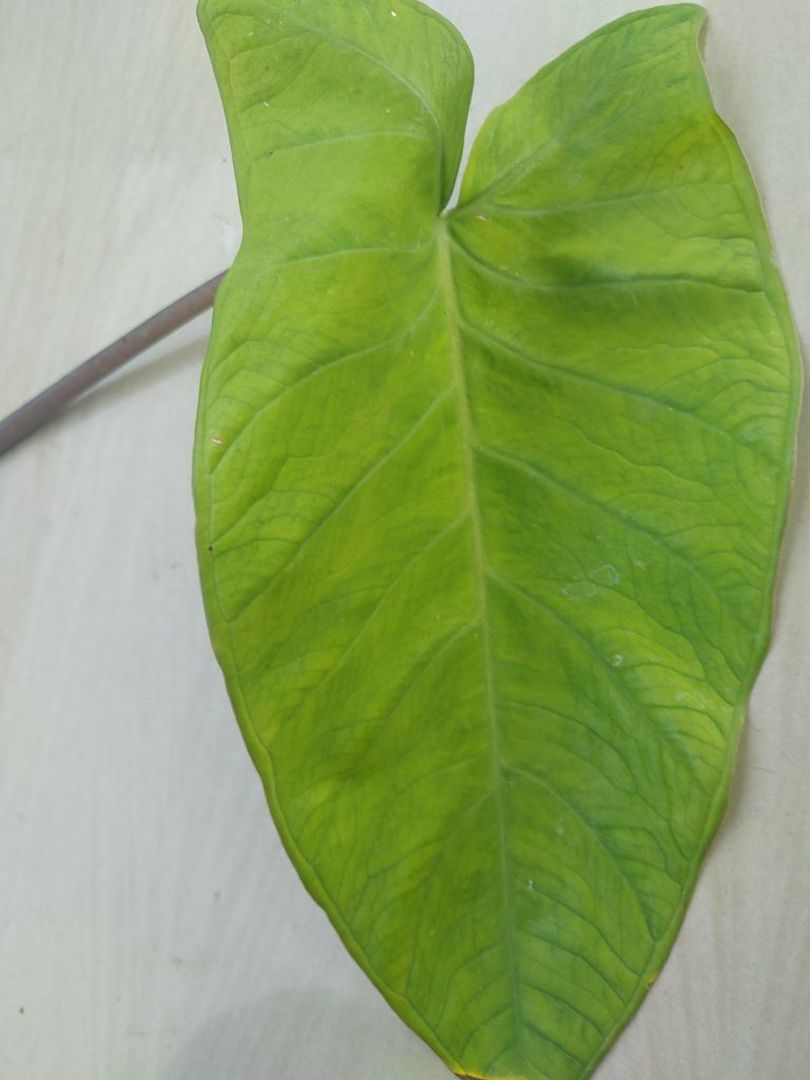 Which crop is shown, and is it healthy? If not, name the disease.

taro, mosaic
